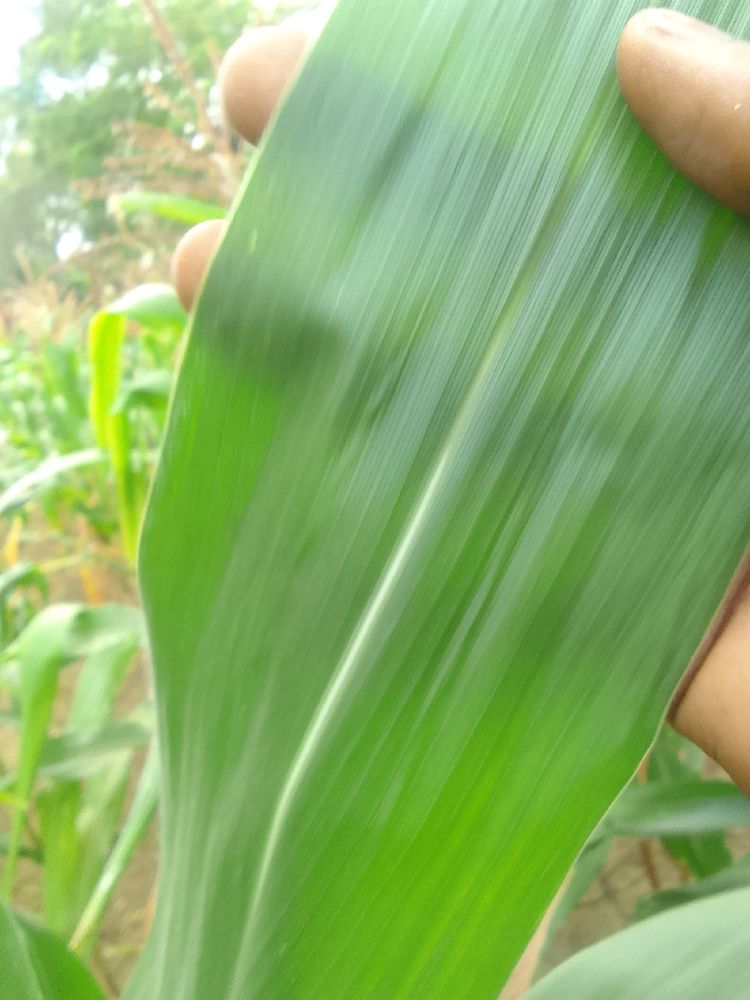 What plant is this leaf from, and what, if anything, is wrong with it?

maize, healthy
